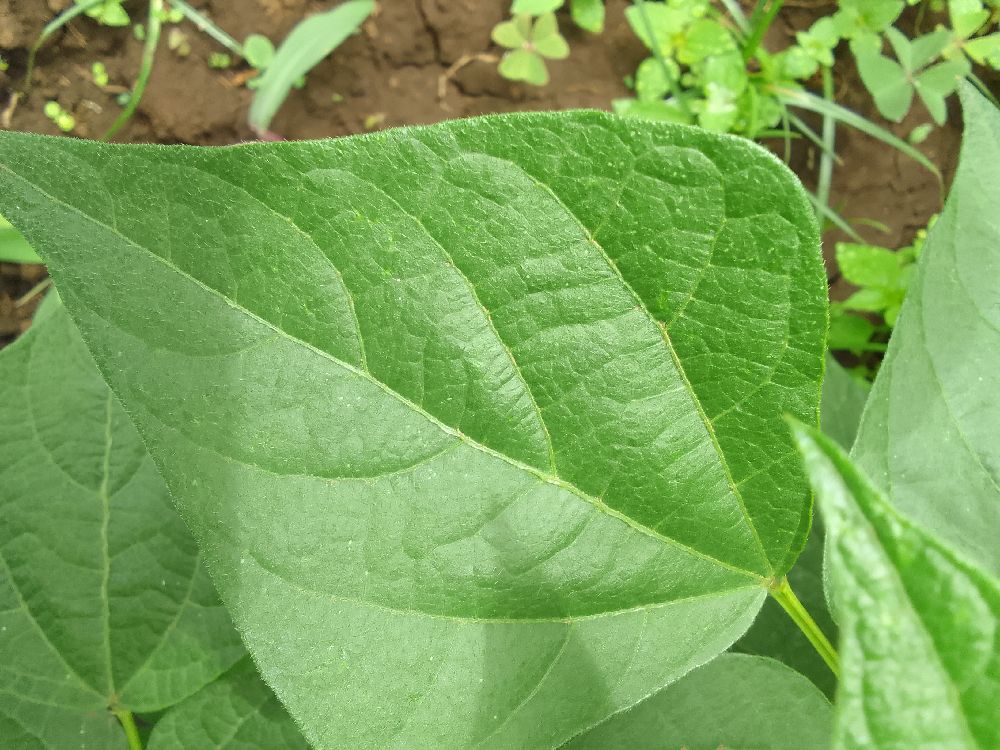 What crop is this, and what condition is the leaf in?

common bean, healthy
